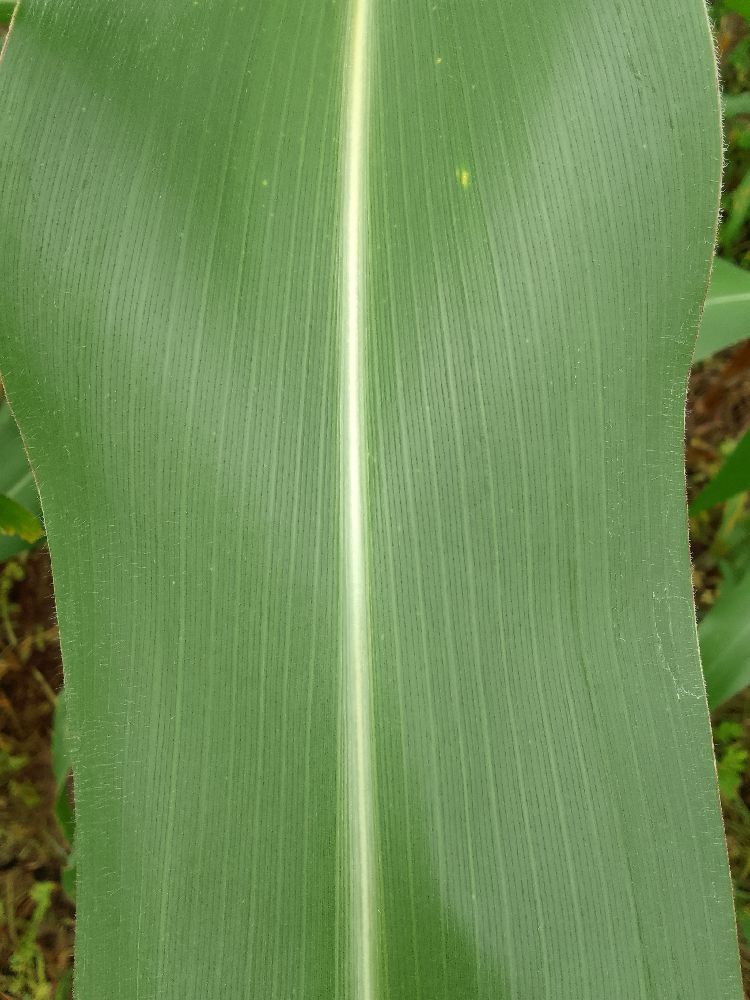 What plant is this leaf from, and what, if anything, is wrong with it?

maize, healthy
